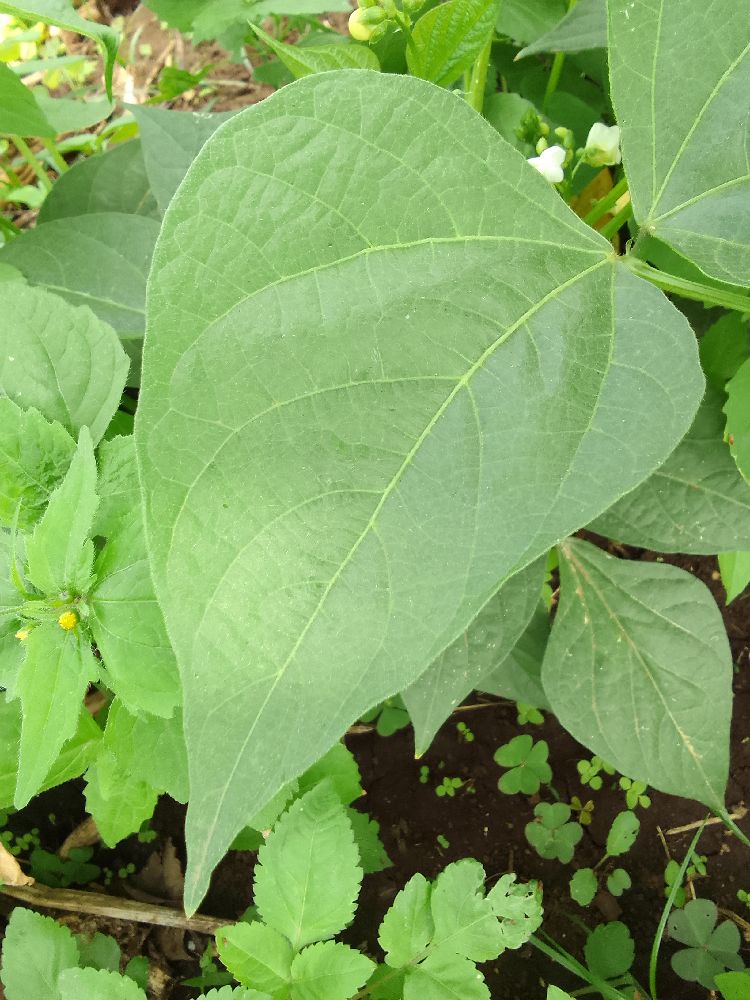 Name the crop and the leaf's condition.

common bean, healthy
